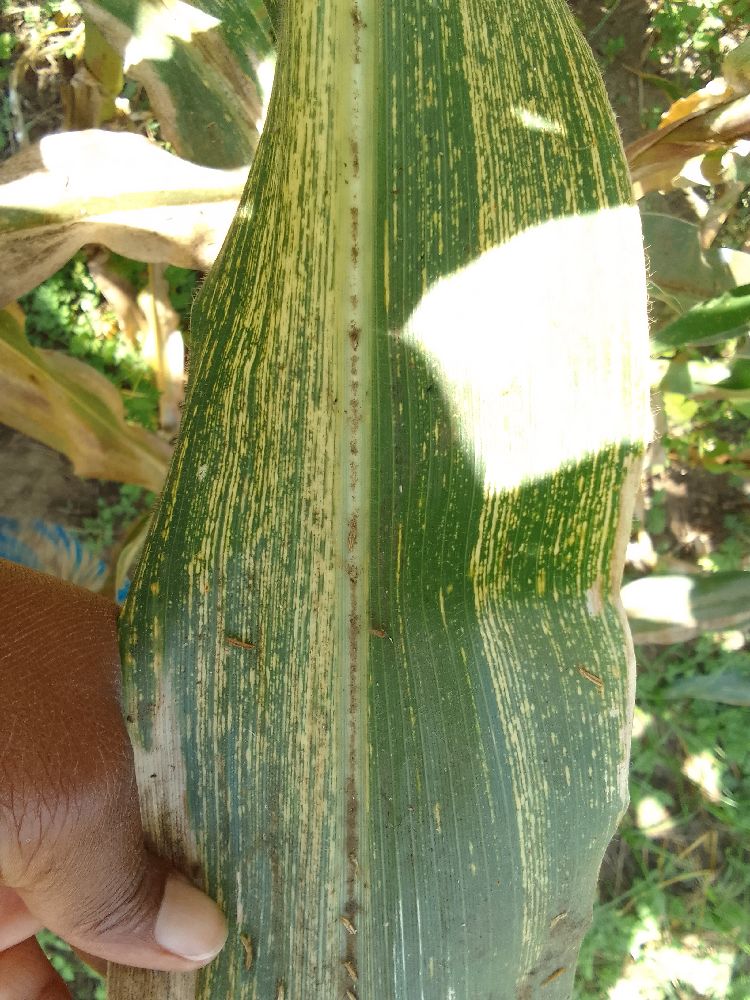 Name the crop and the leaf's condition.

maize, maize streak virus
